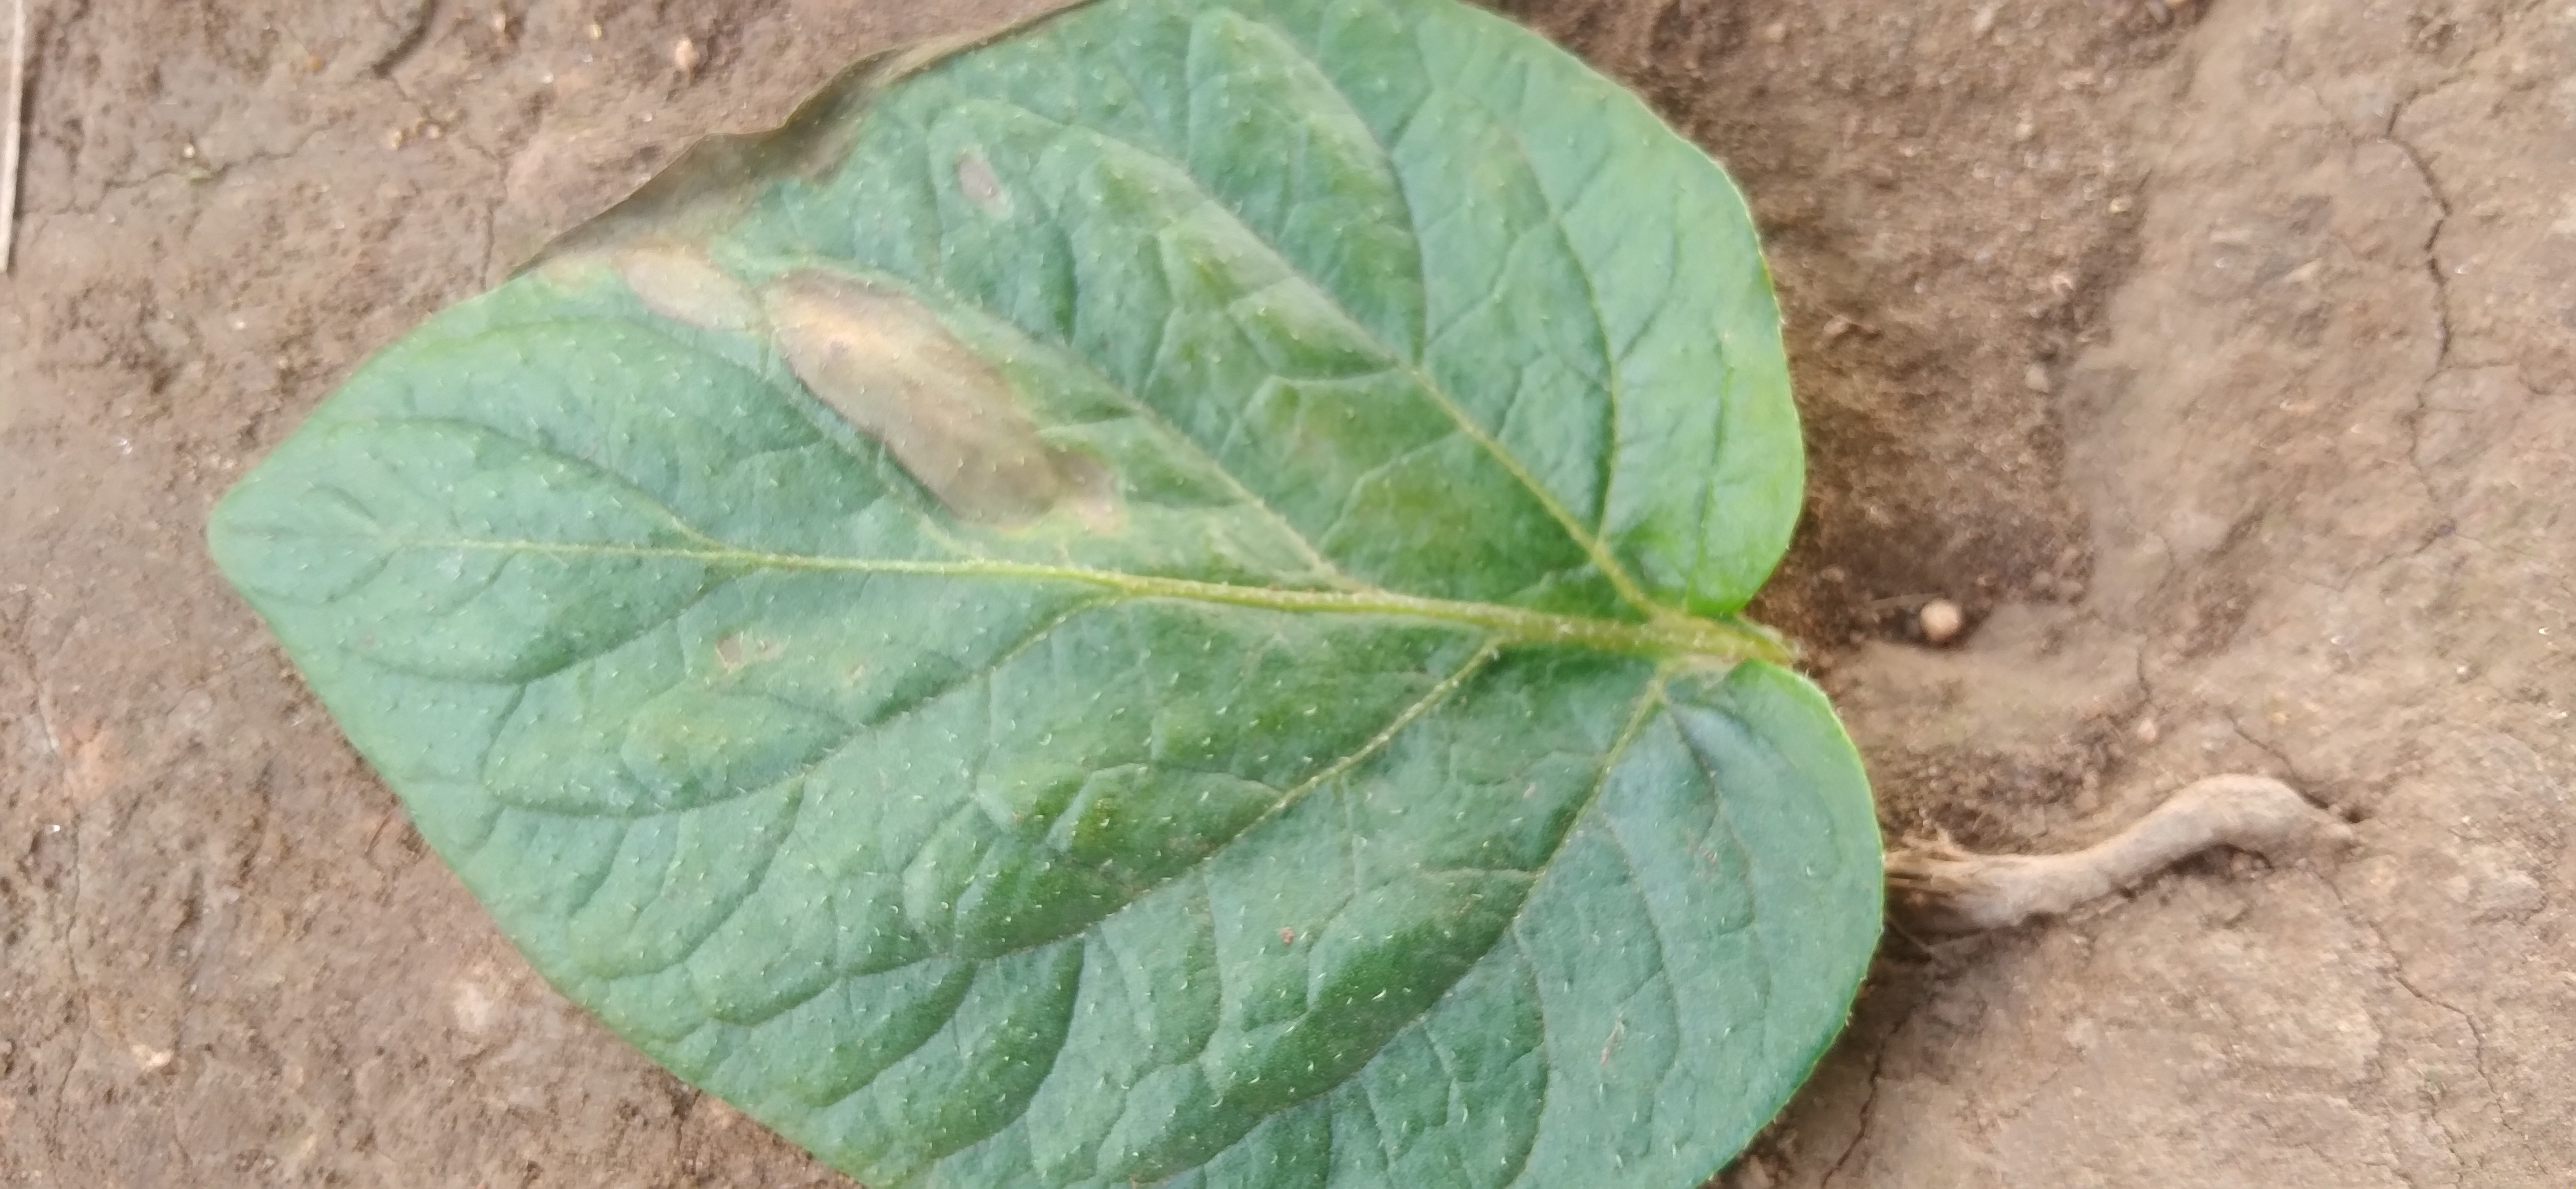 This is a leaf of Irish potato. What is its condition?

early blight
